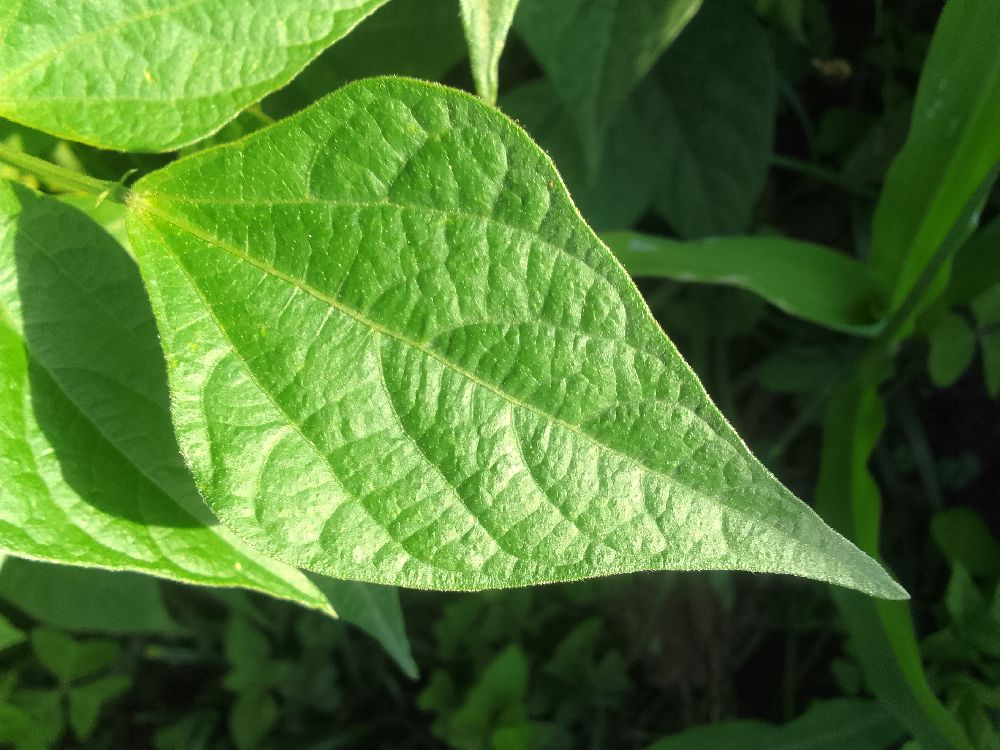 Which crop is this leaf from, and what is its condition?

common bean, healthy
